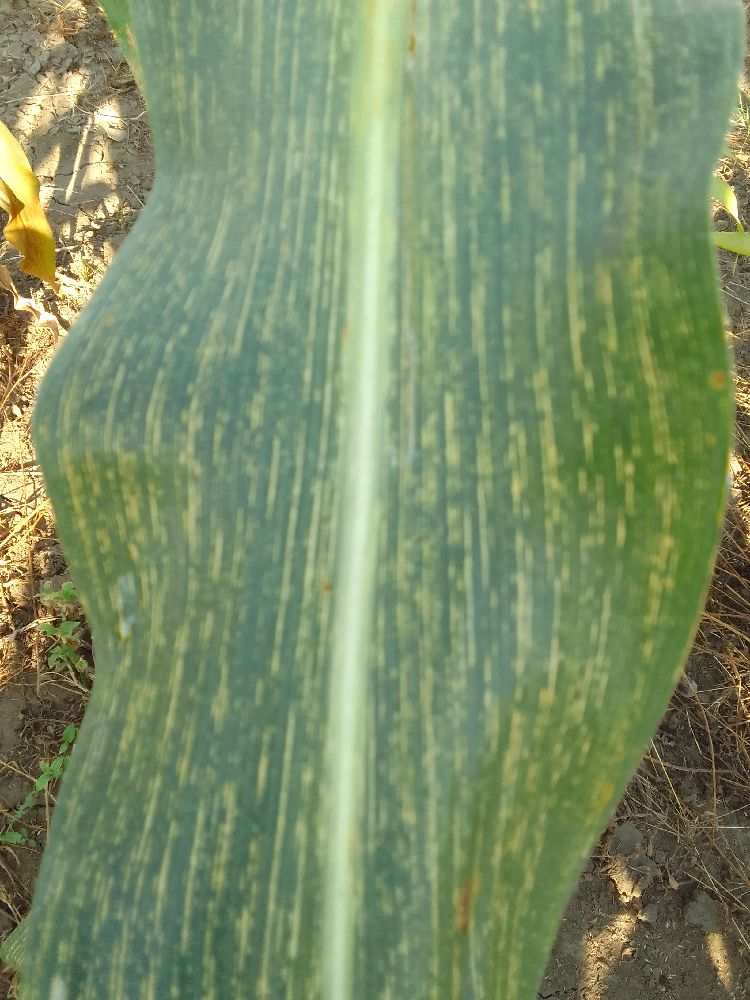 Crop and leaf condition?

maize, maize streak virus
